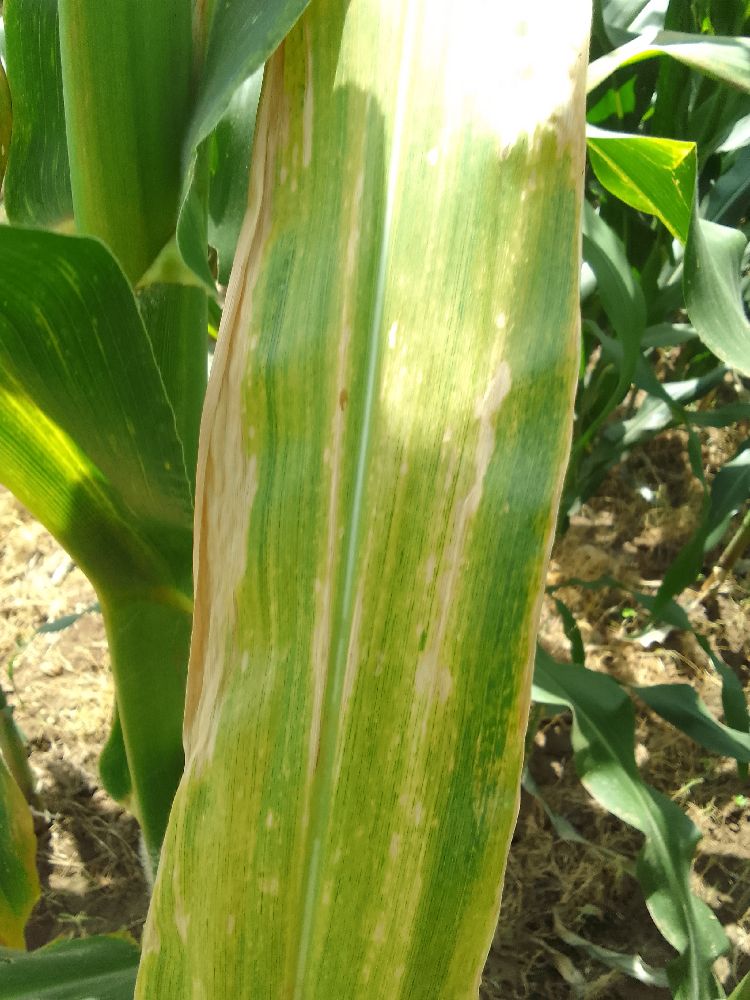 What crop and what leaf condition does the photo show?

maize, maize lethal necrosis
